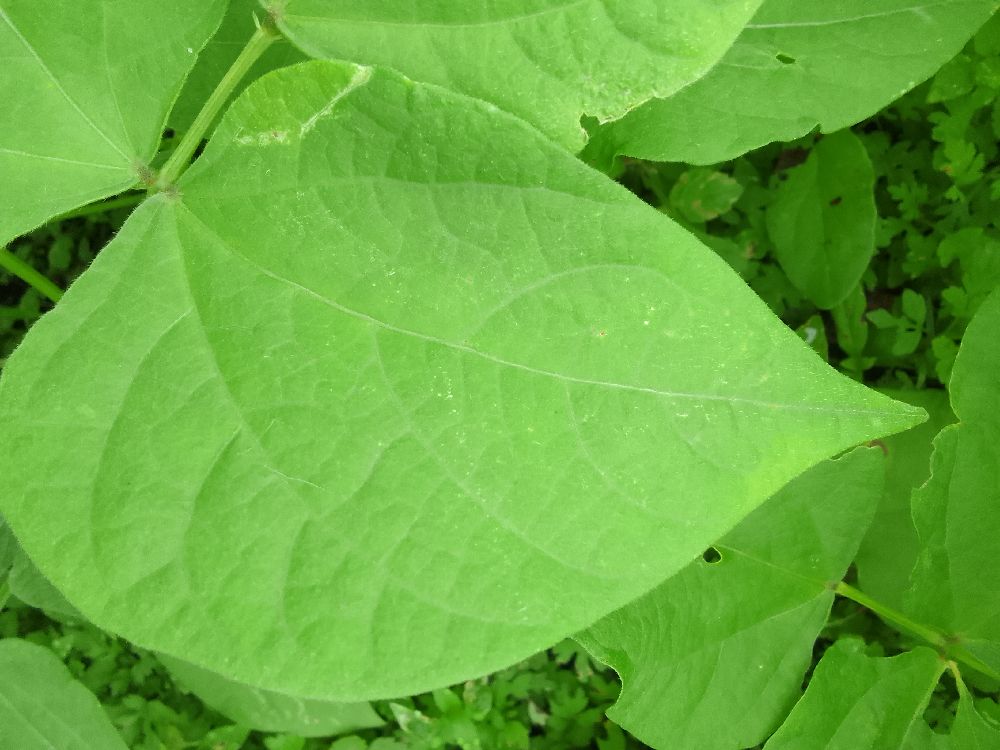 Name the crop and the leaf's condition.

common bean, healthy
